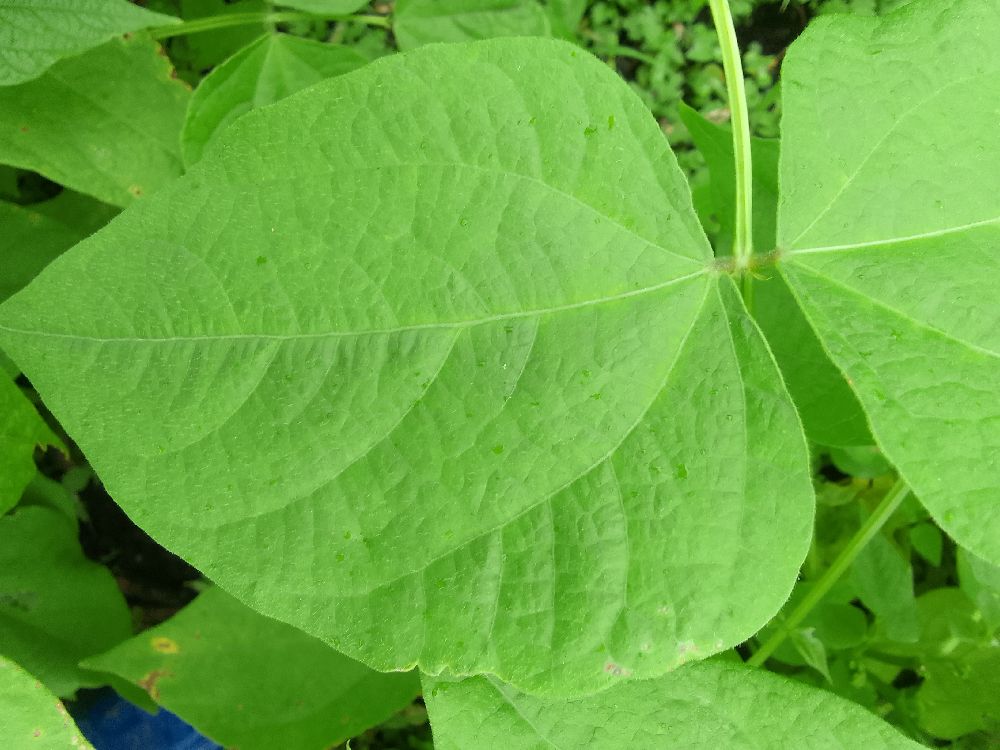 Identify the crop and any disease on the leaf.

common bean, healthy
